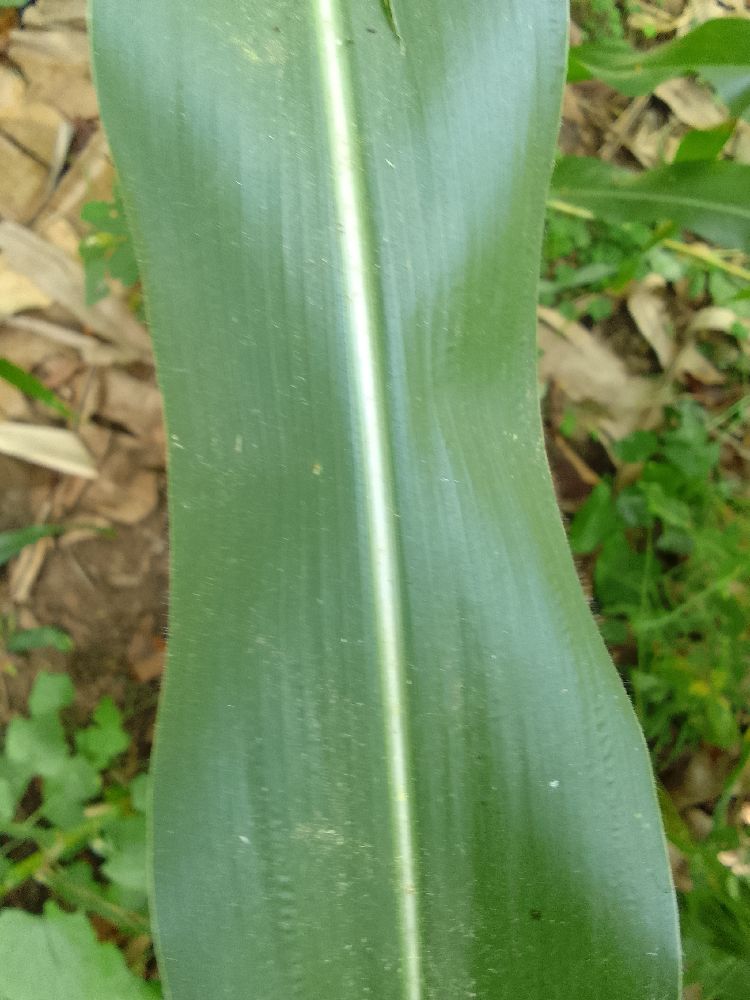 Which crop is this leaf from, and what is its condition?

maize, healthy
